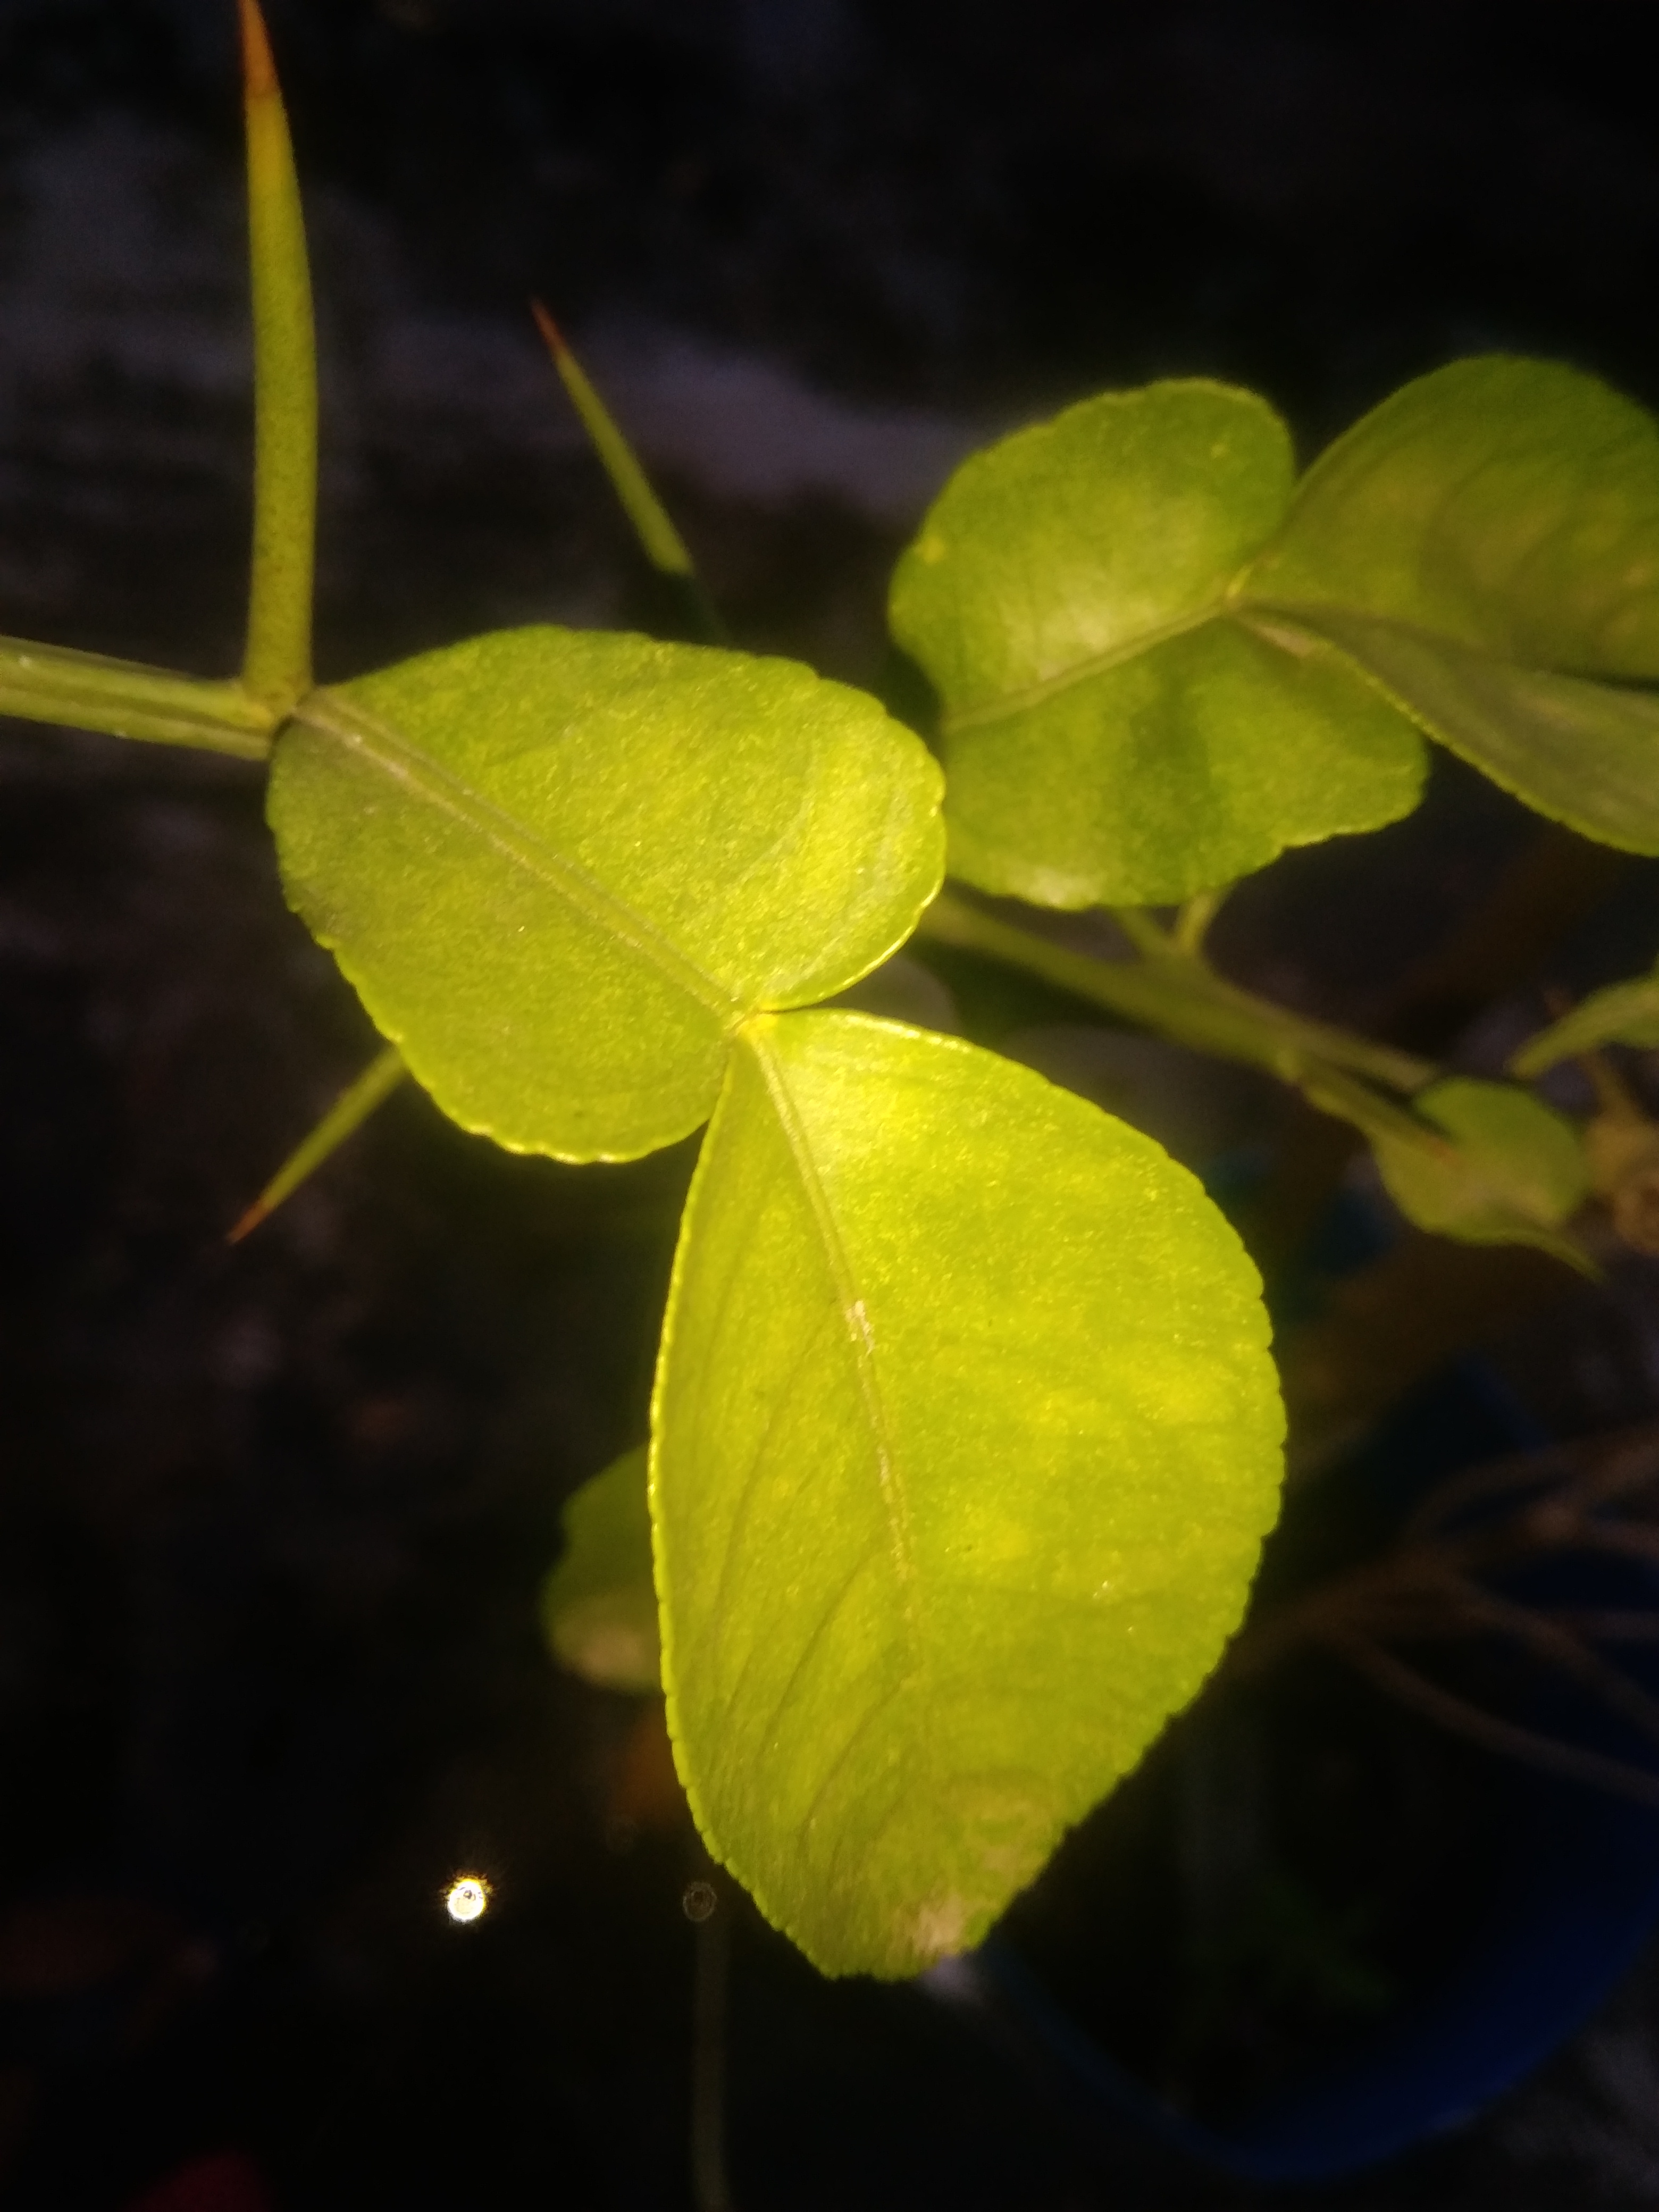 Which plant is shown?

lemon
